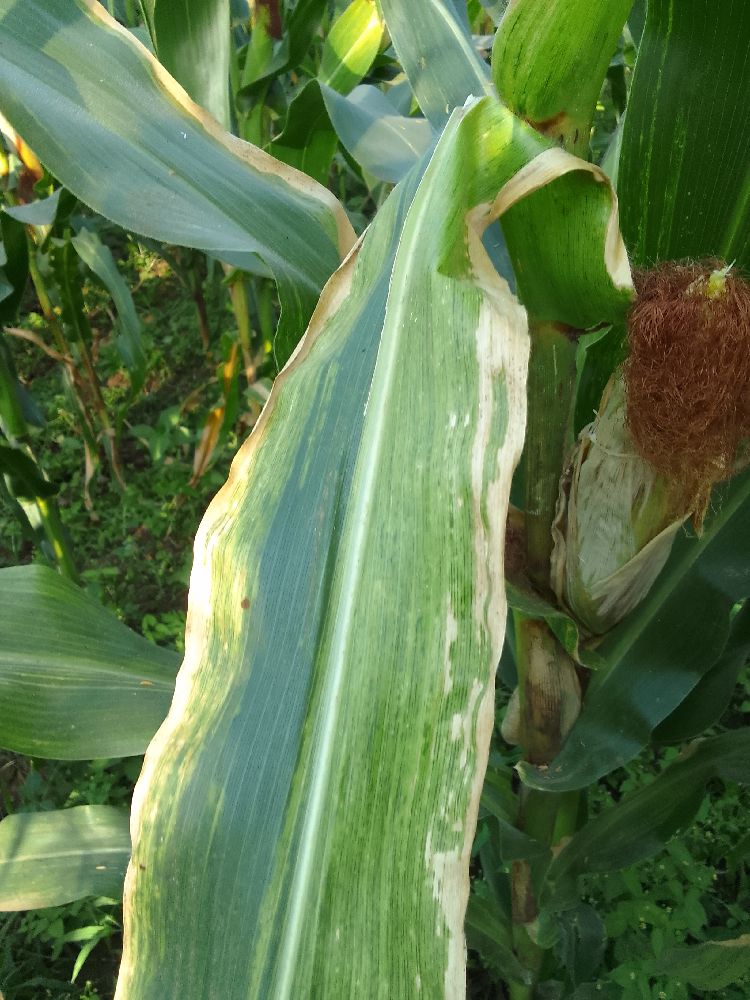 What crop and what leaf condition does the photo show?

maize, maize lethal necrosis
